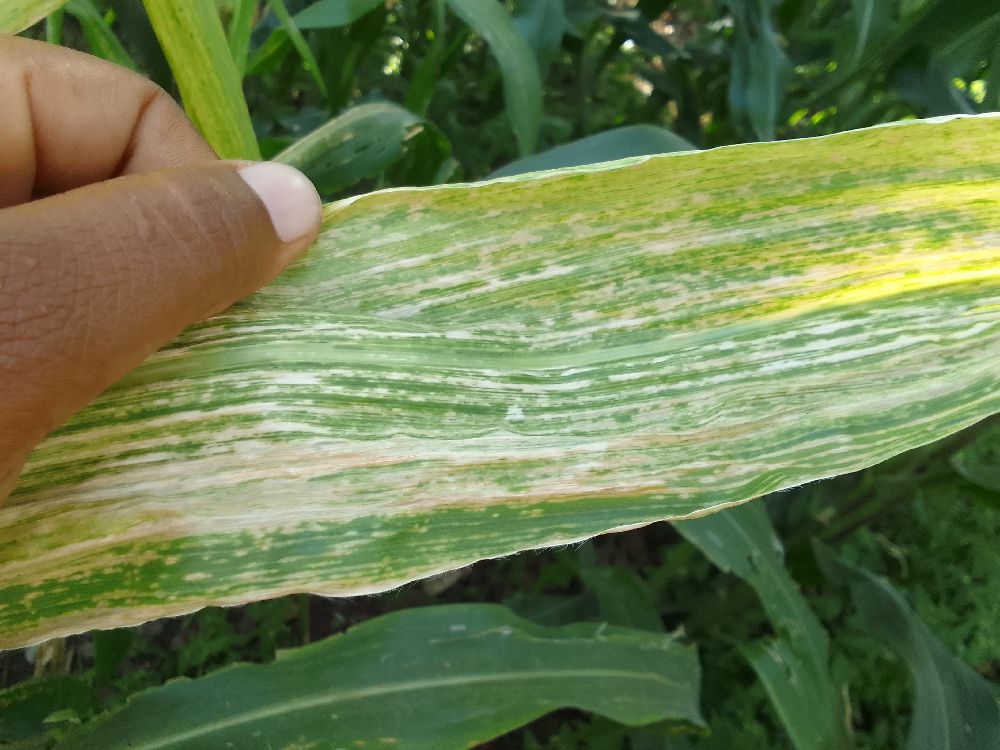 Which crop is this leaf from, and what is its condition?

maize, maize lethal necrosis
